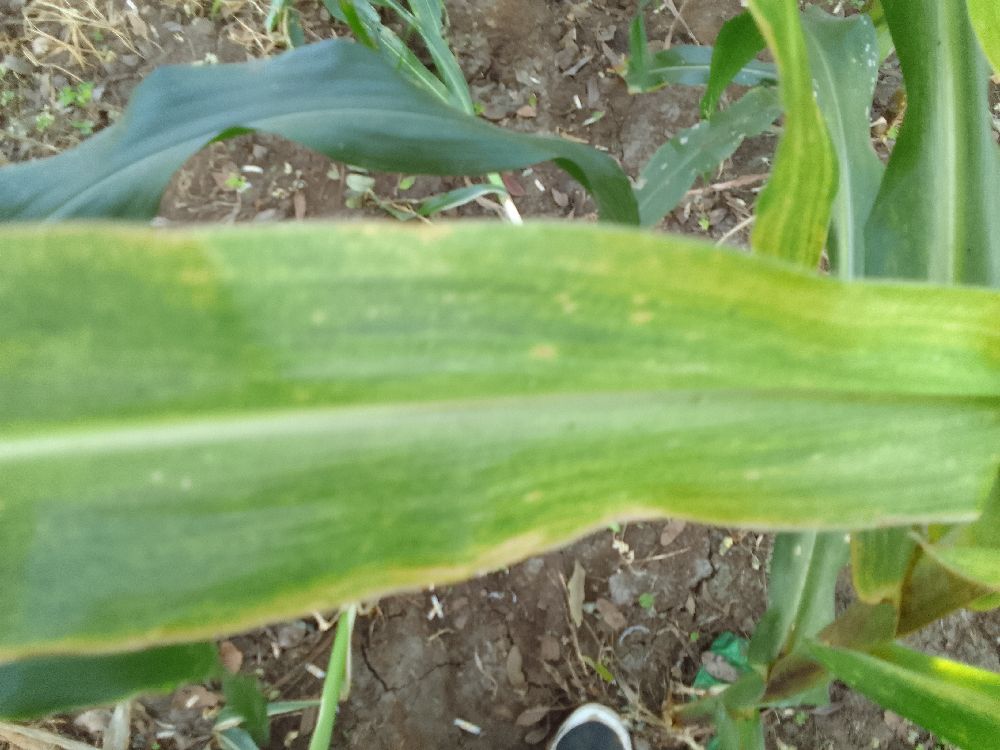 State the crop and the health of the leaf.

maize, maize lethal necrosis
